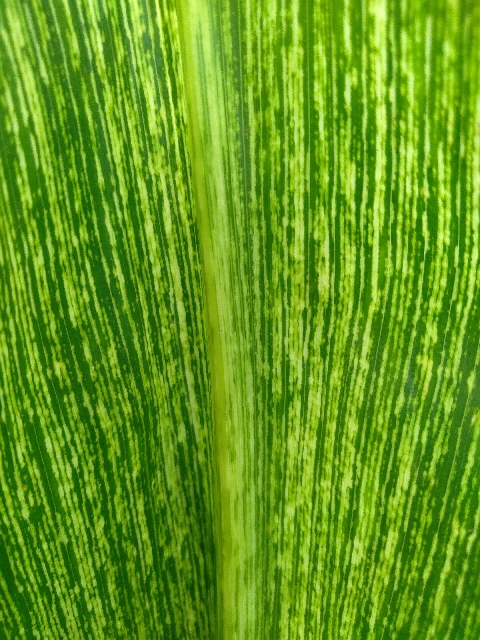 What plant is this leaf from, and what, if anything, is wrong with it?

maize, maize streak virus
